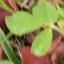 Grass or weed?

unstructured weed
